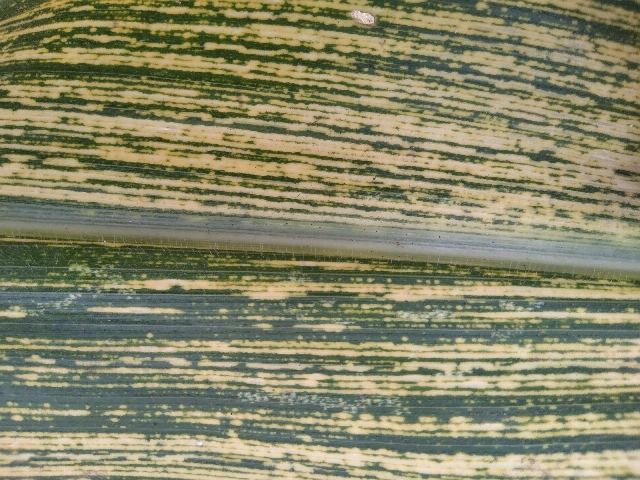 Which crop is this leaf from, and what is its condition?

maize, maize streak virus
